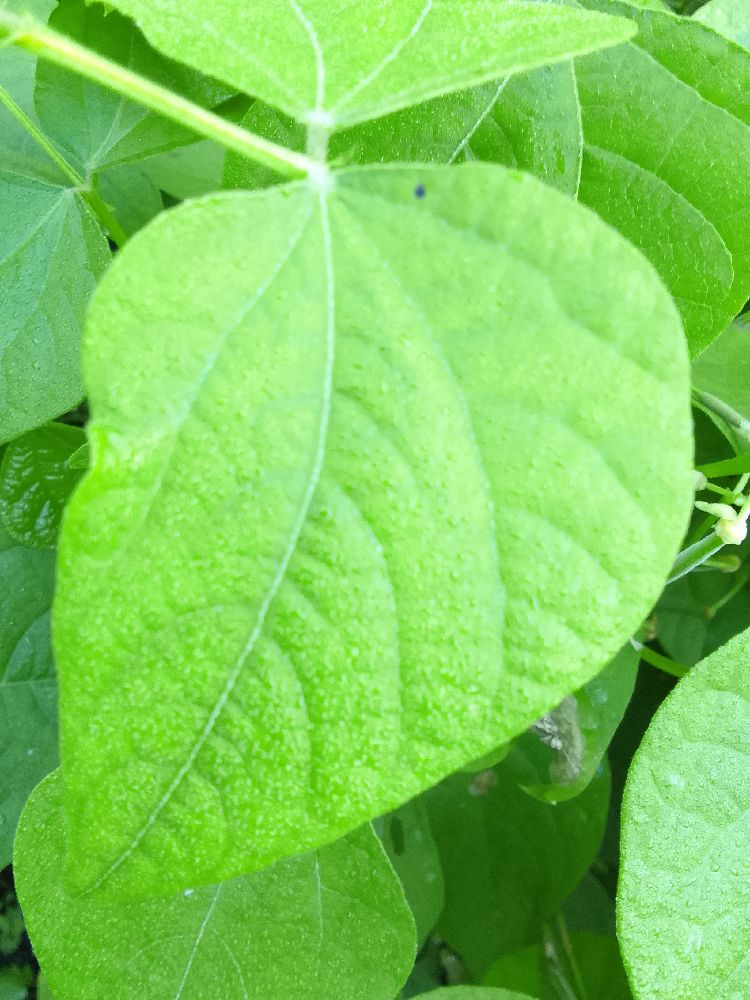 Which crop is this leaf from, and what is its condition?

common bean, healthy
